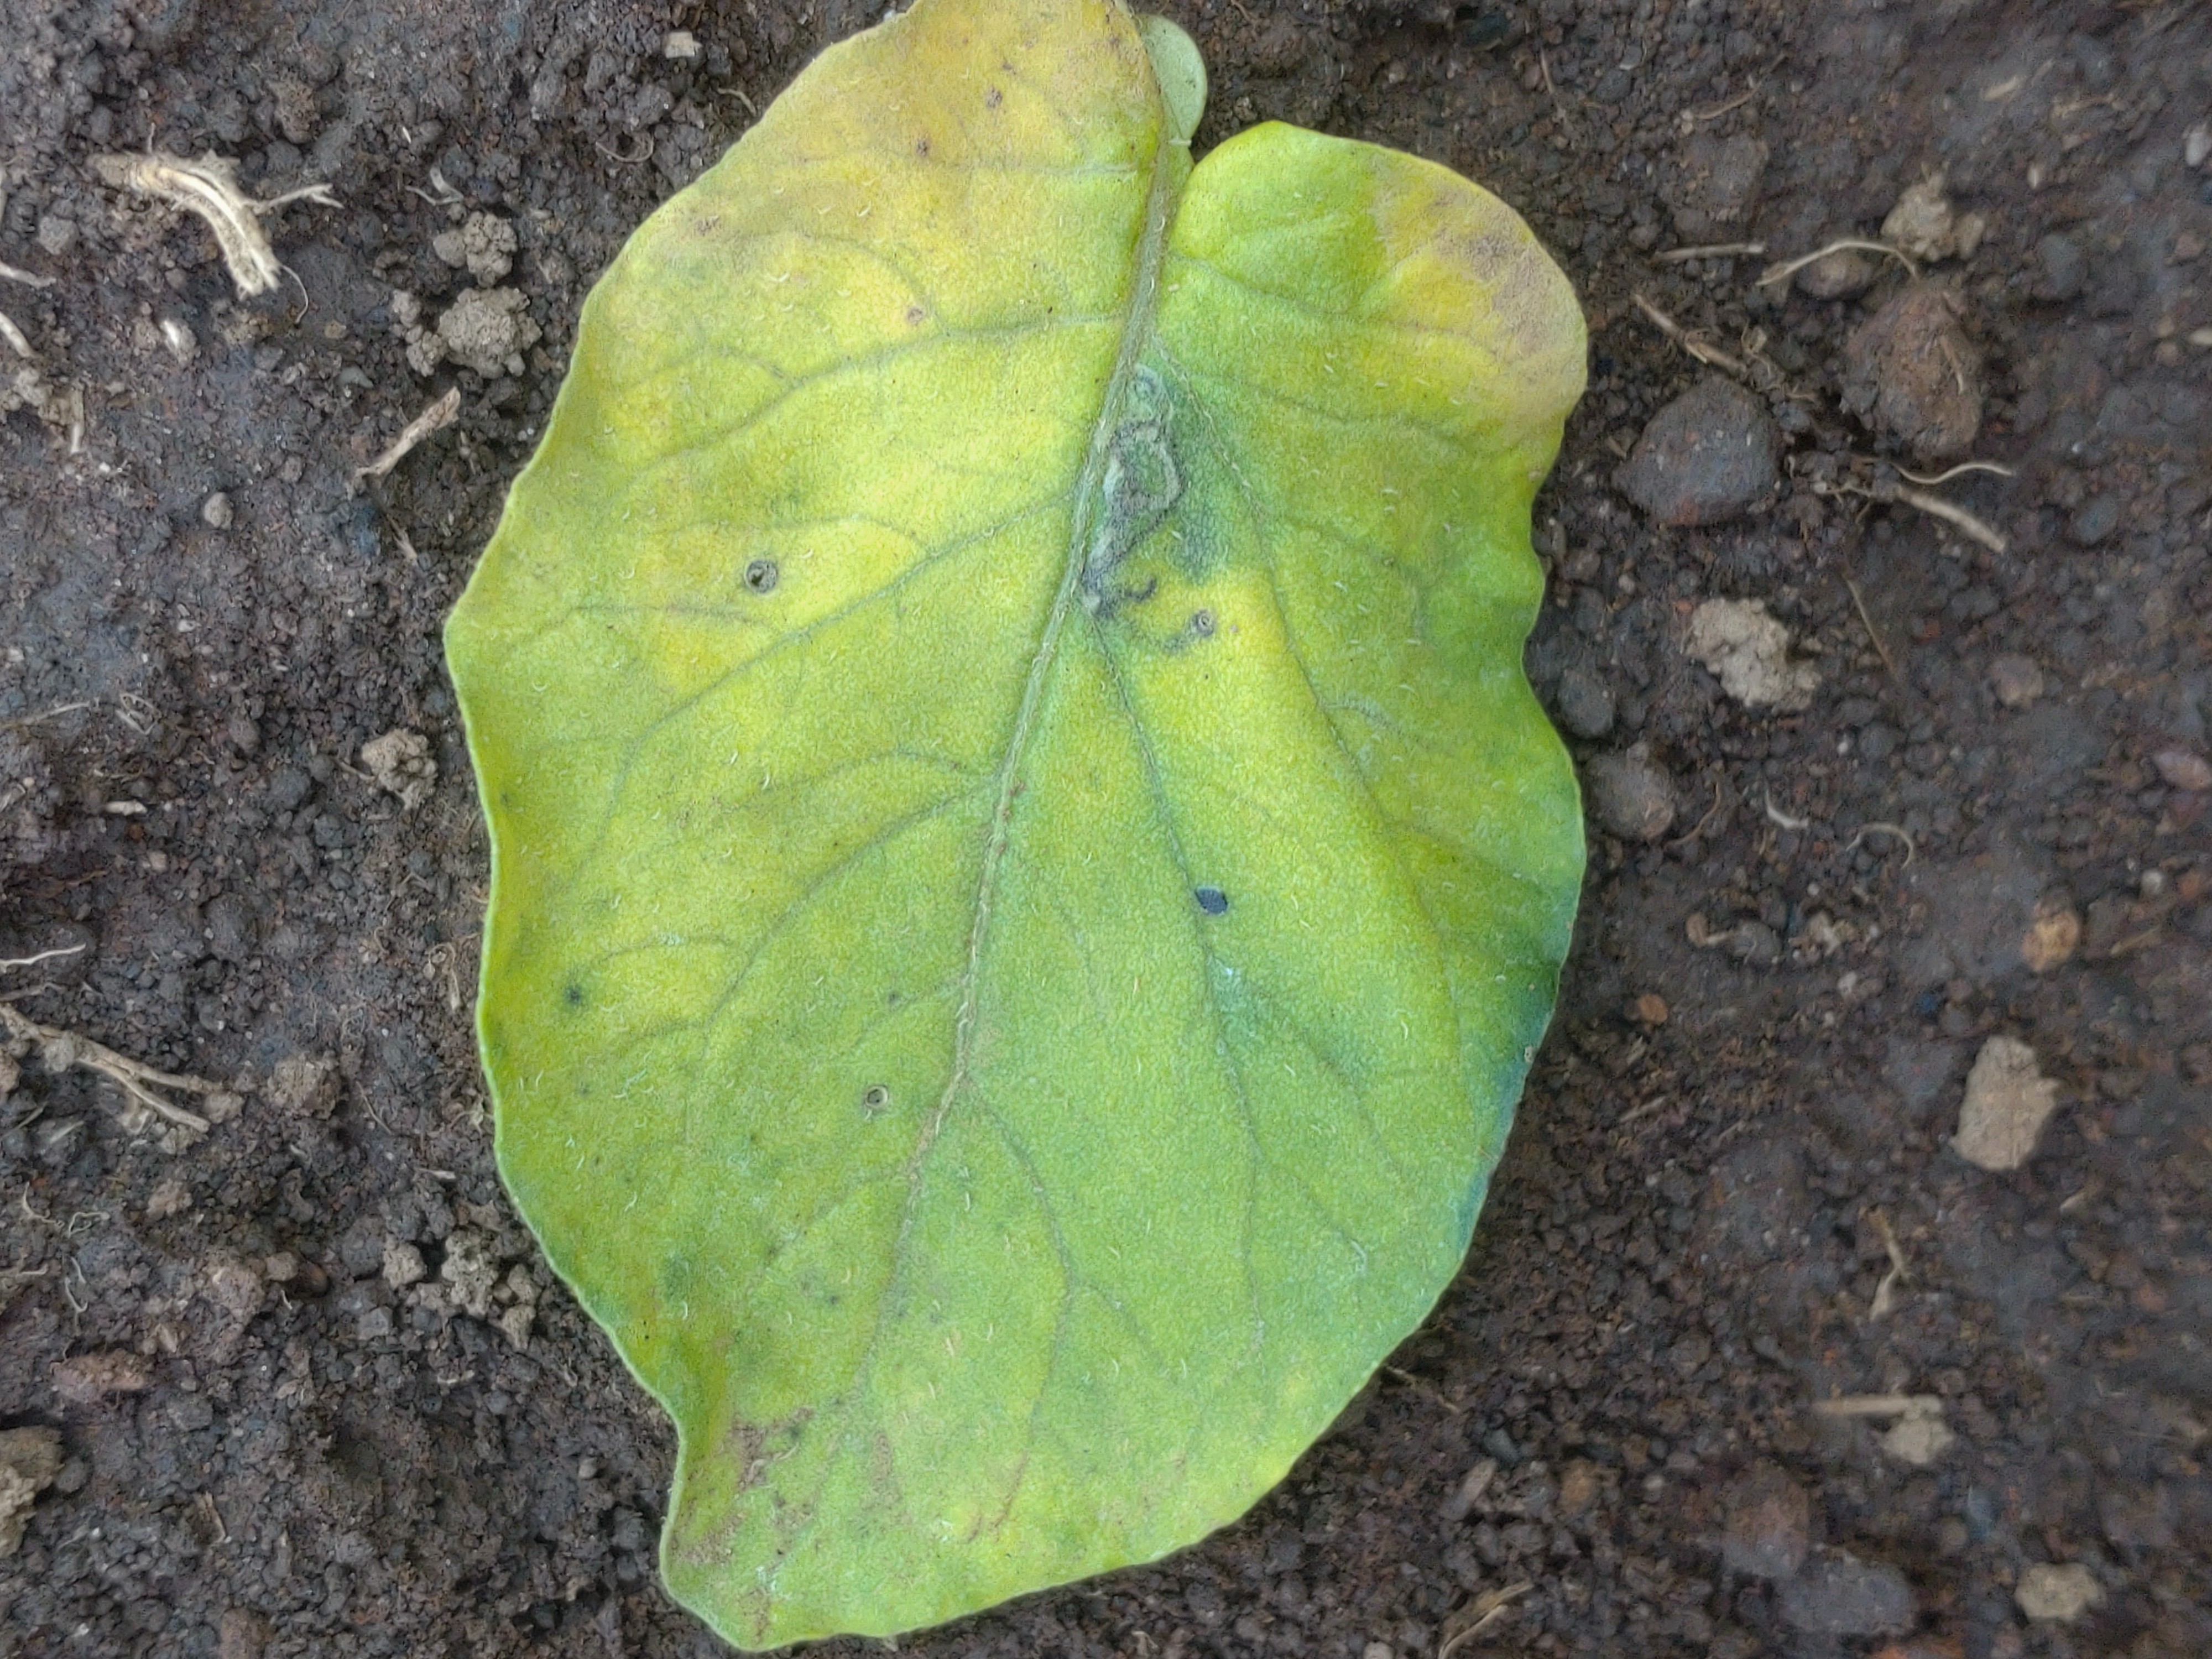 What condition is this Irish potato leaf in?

late blight
